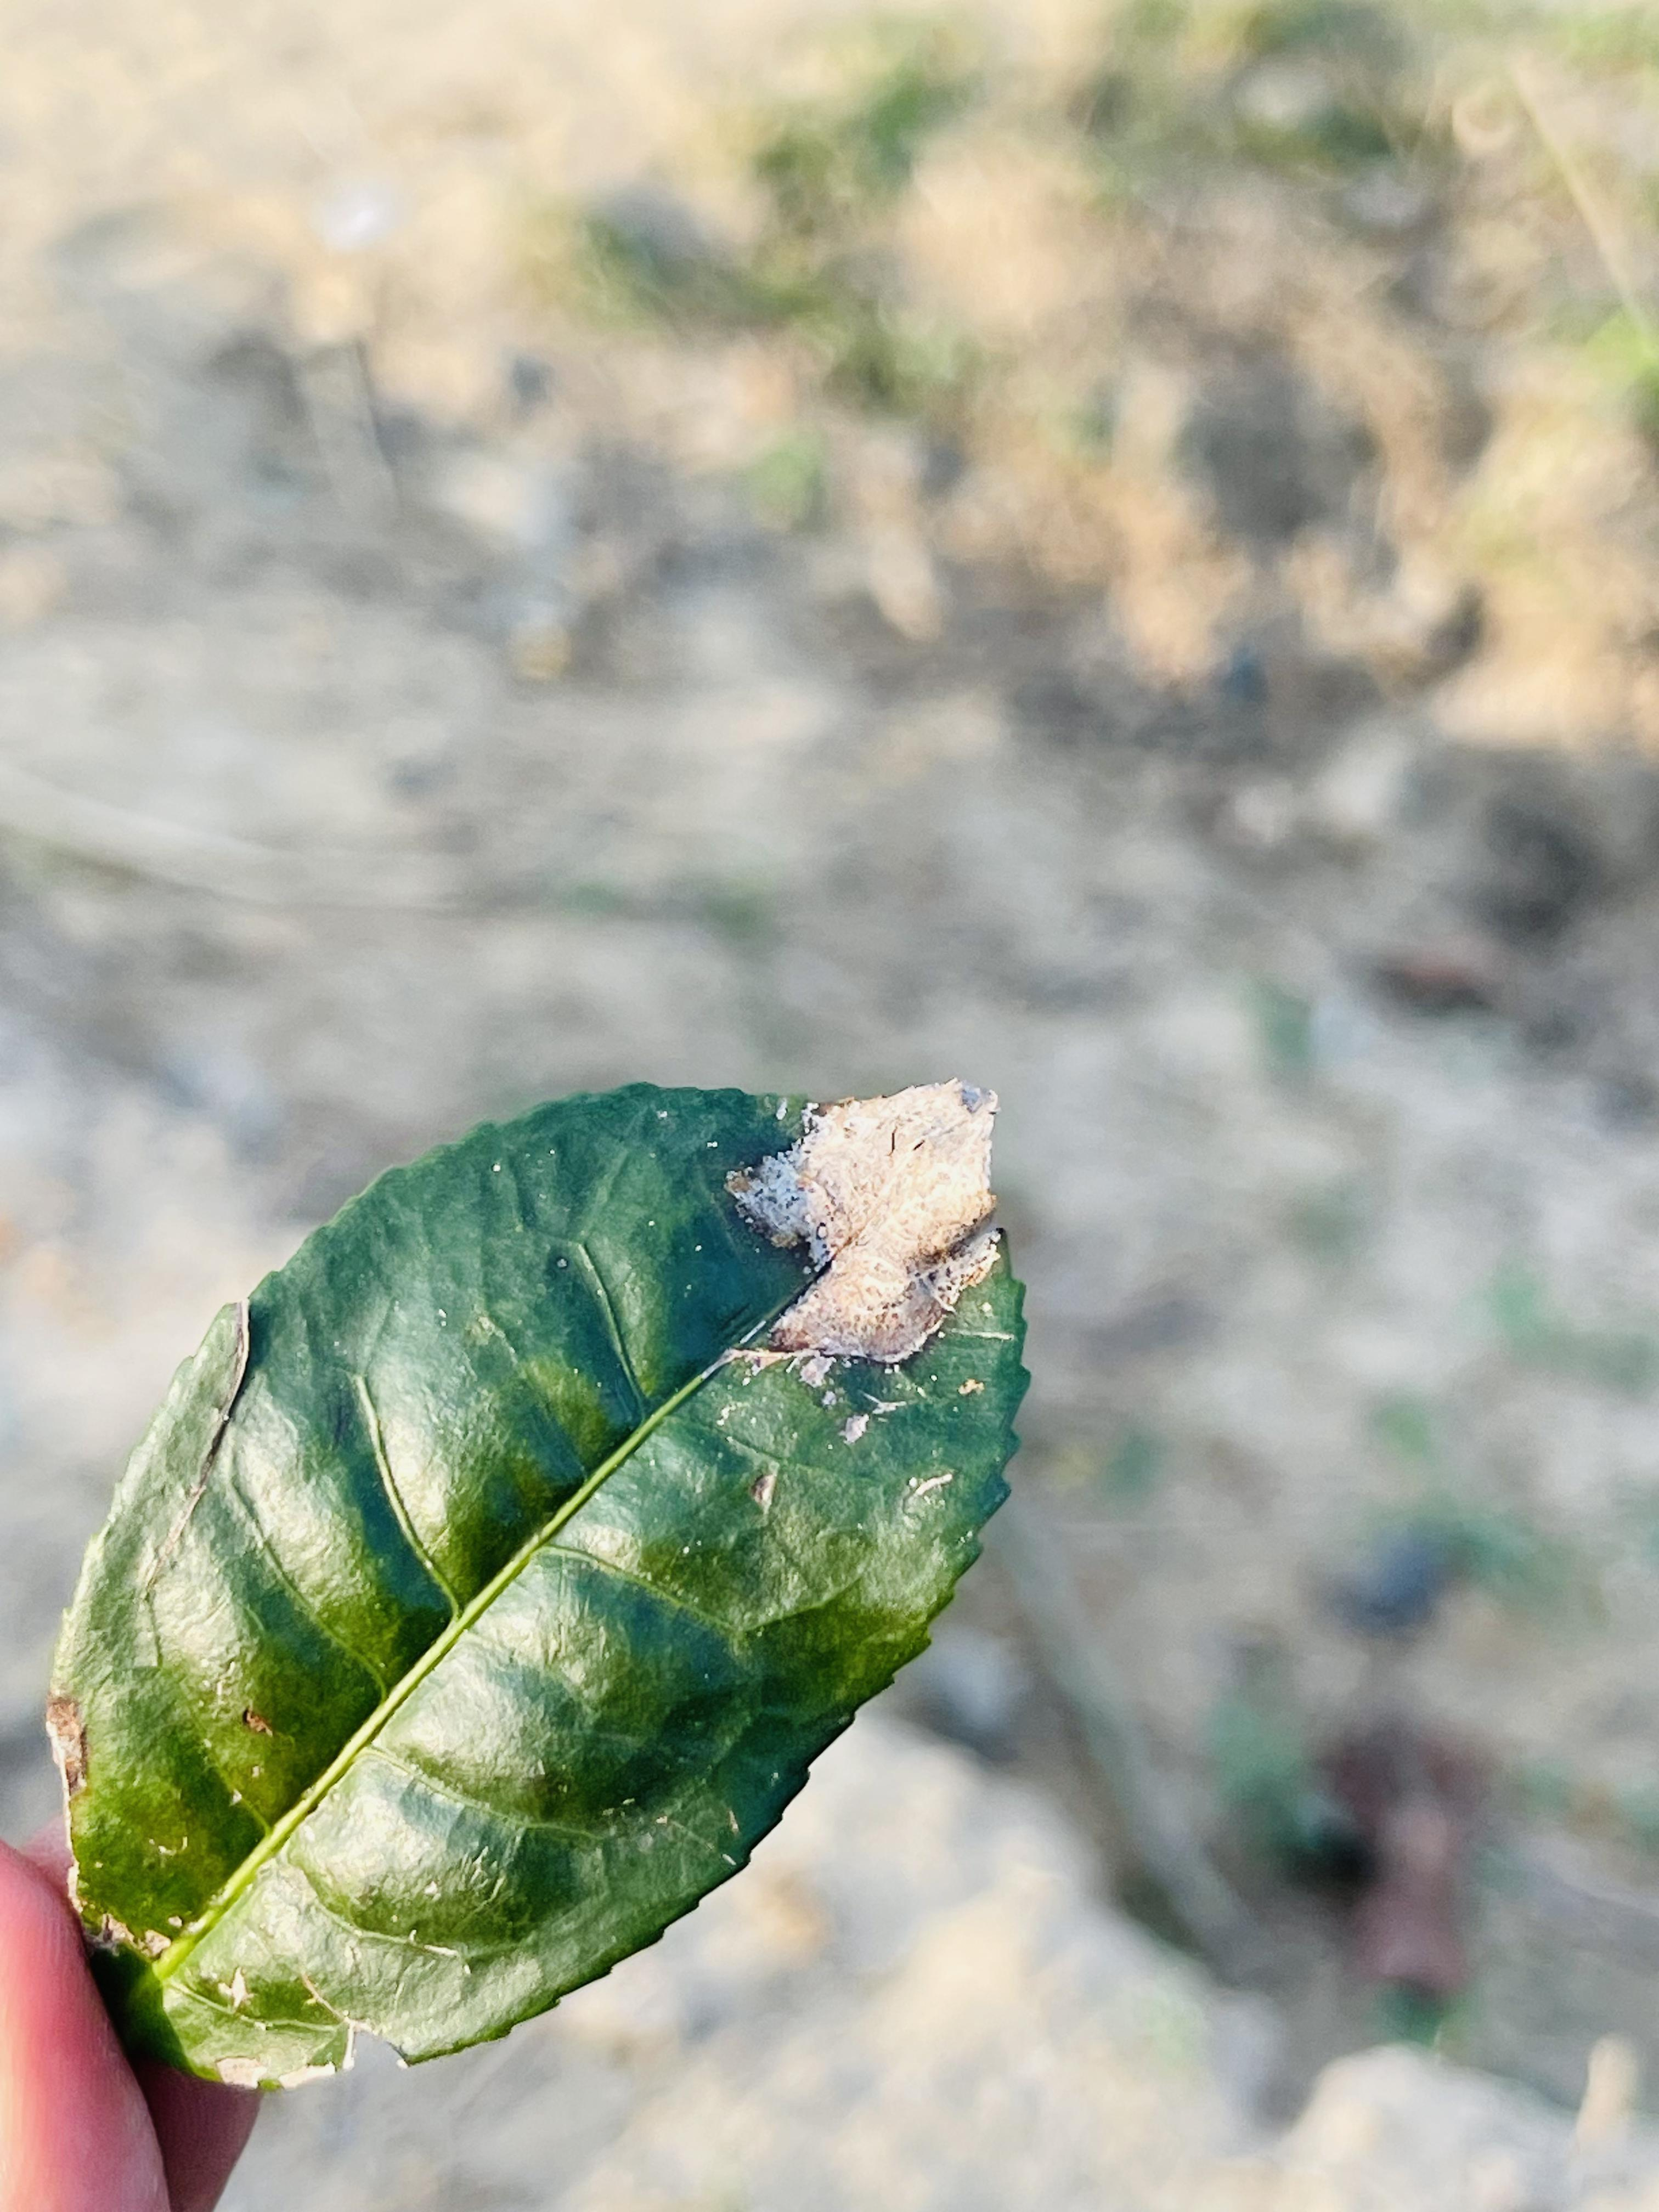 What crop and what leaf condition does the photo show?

tea, blight
